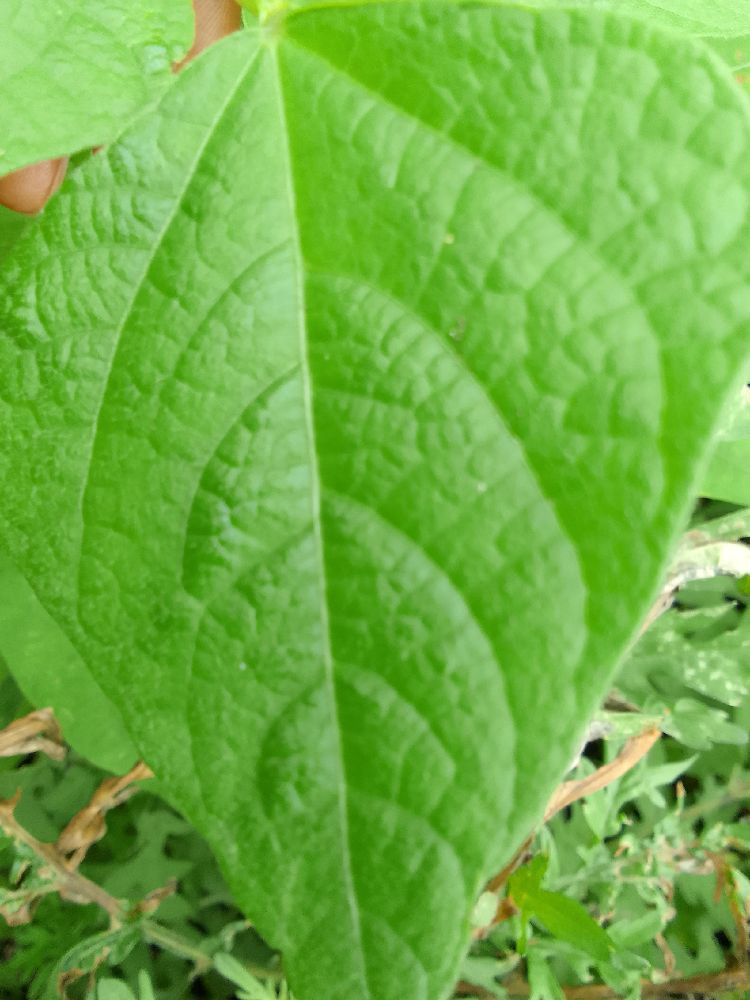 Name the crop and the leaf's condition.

common bean, healthy
